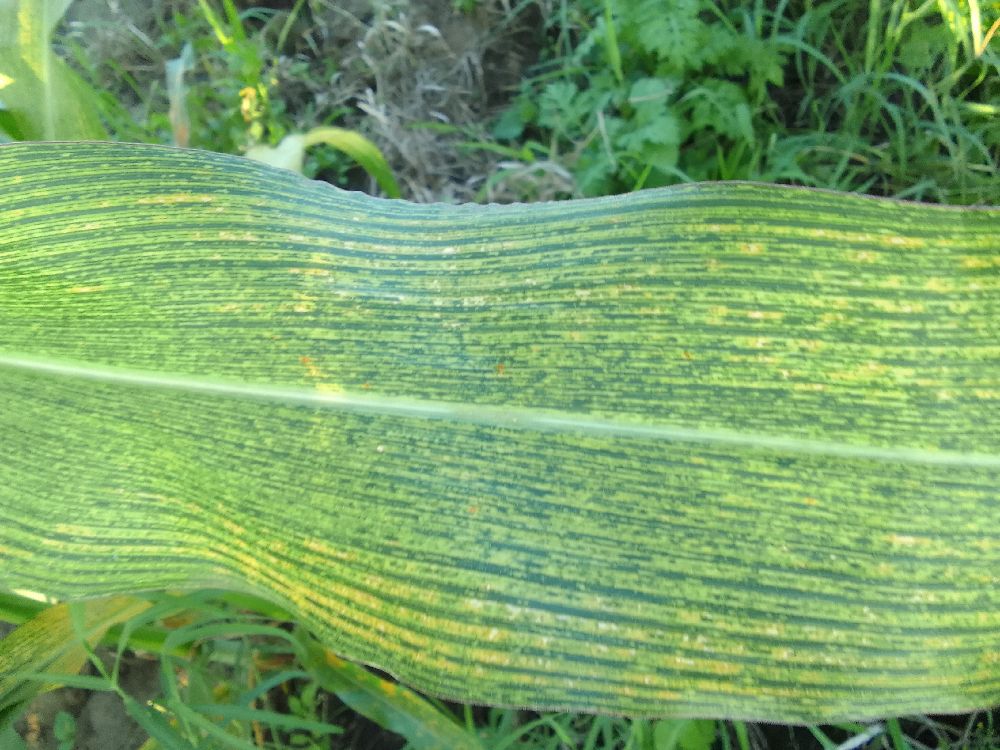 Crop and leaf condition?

maize, maize streak virus
